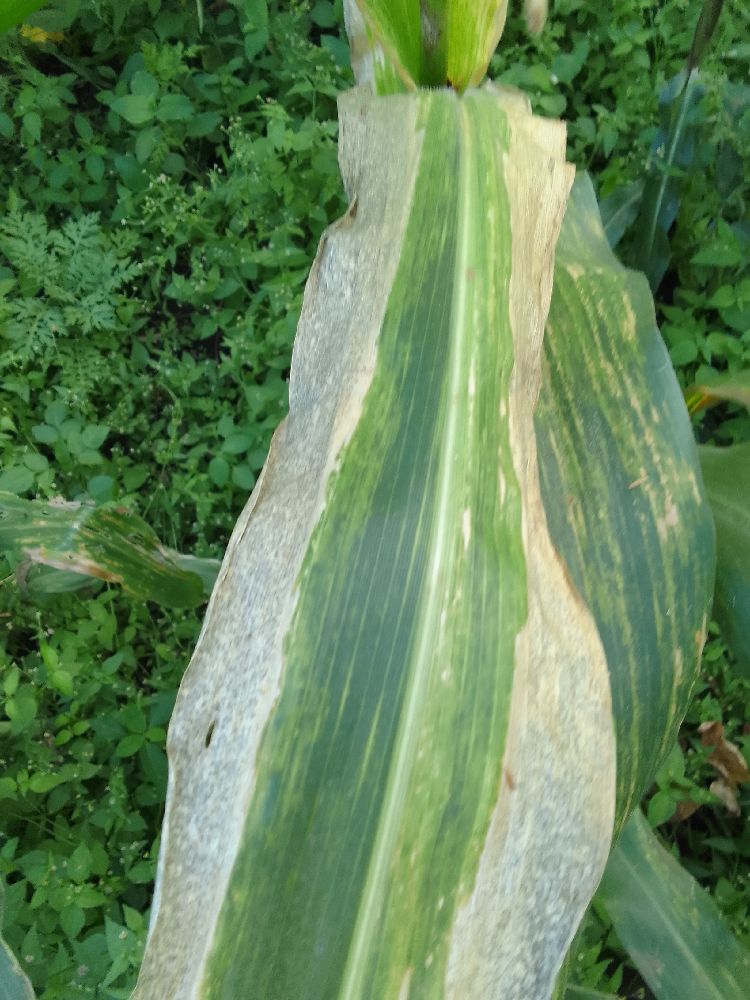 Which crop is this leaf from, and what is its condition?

maize, maize lethal necrosis
